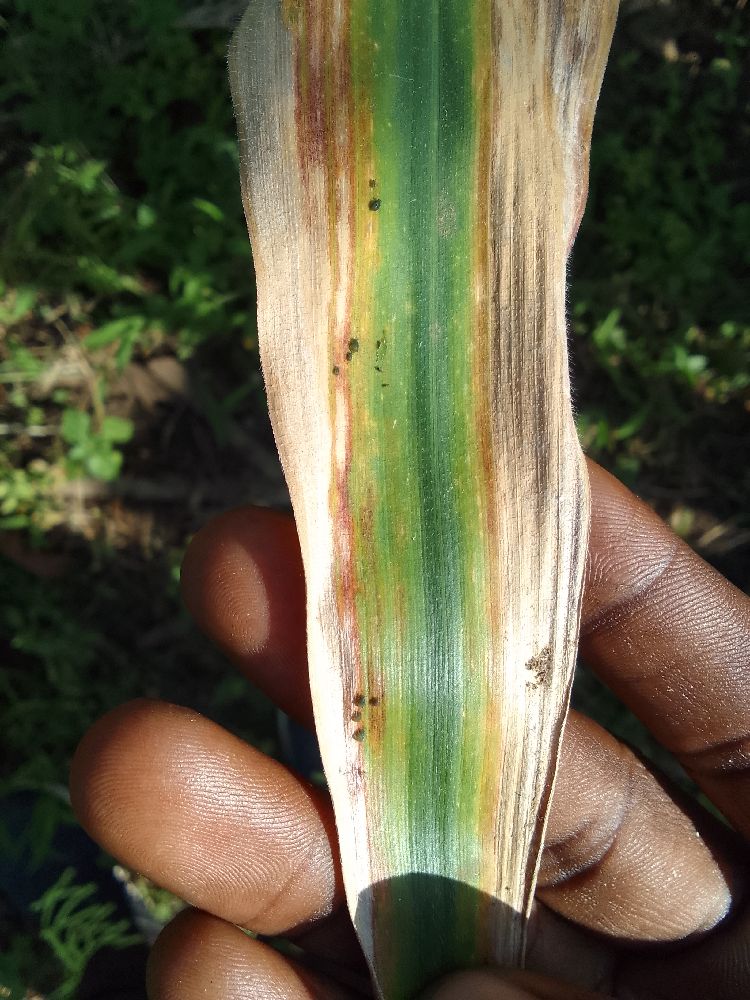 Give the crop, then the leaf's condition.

maize, maize lethal necrosis
